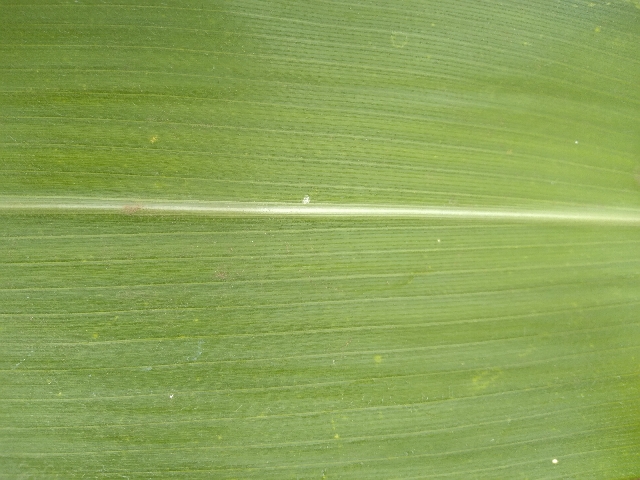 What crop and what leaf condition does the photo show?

maize, healthy
